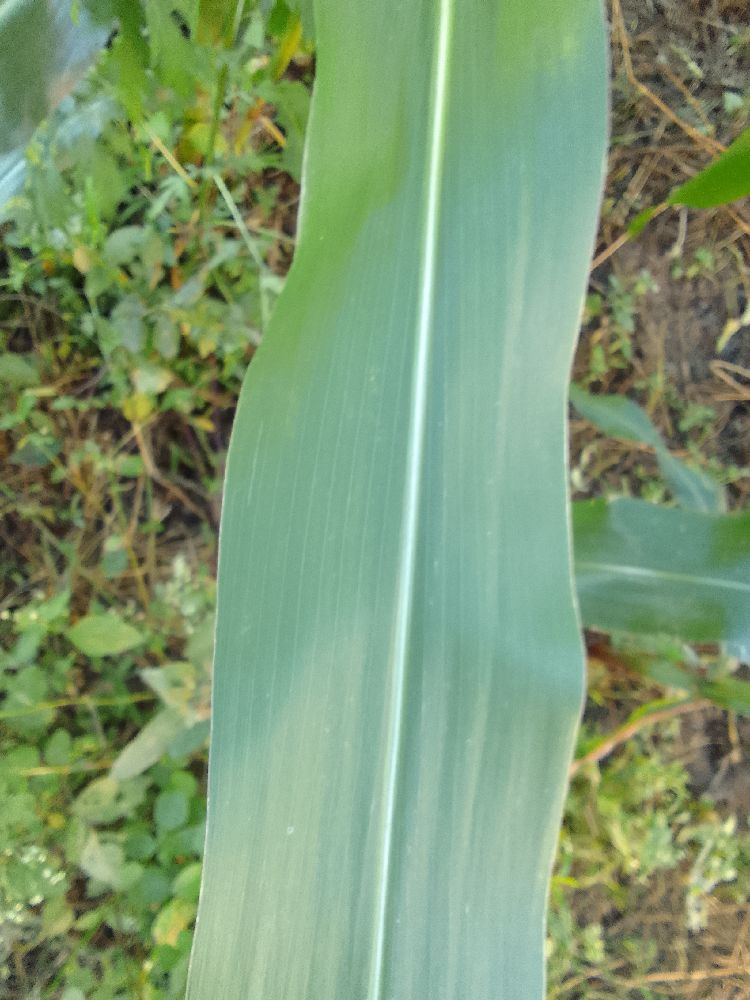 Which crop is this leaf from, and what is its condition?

maize, healthy
